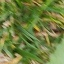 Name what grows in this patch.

grass
